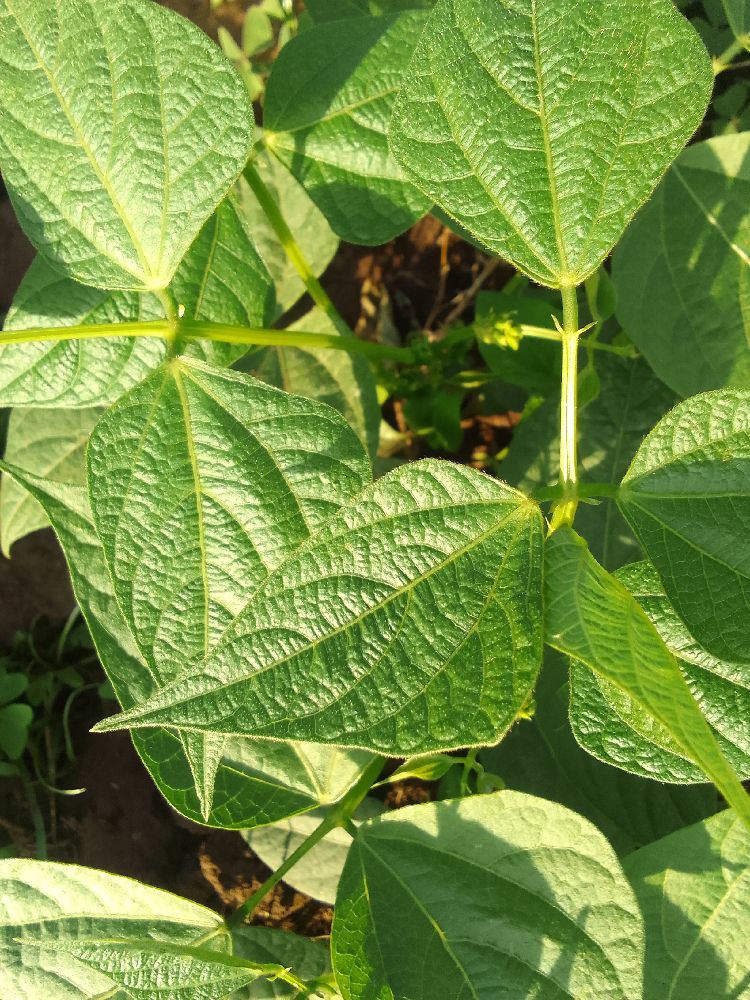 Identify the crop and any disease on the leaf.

common bean, healthy
